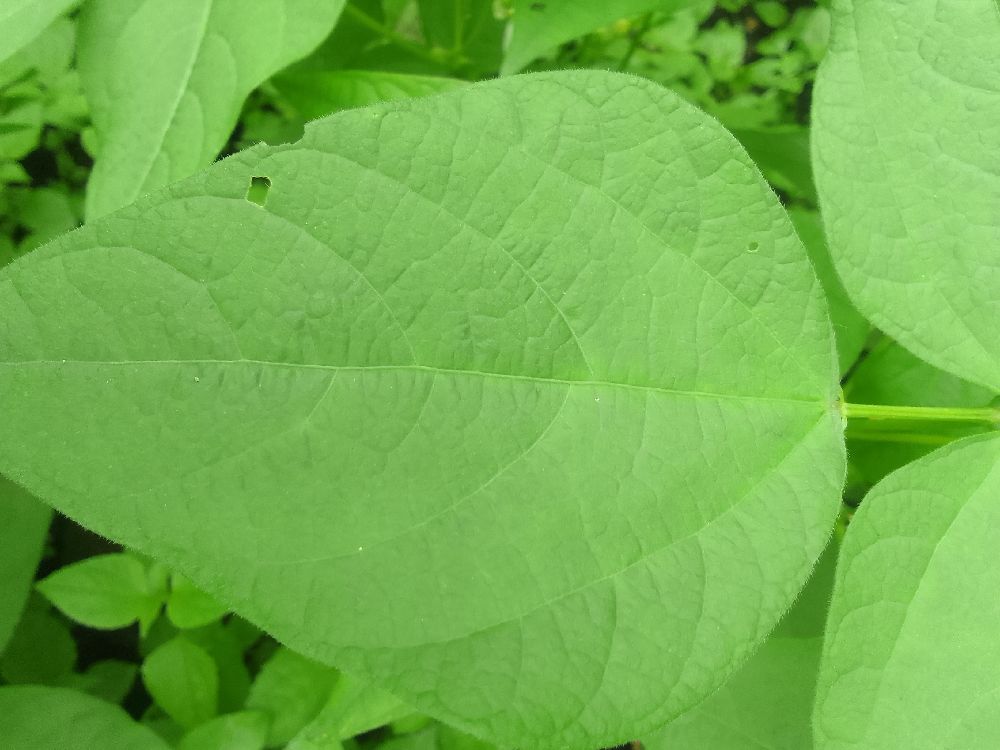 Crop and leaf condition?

common bean, healthy
